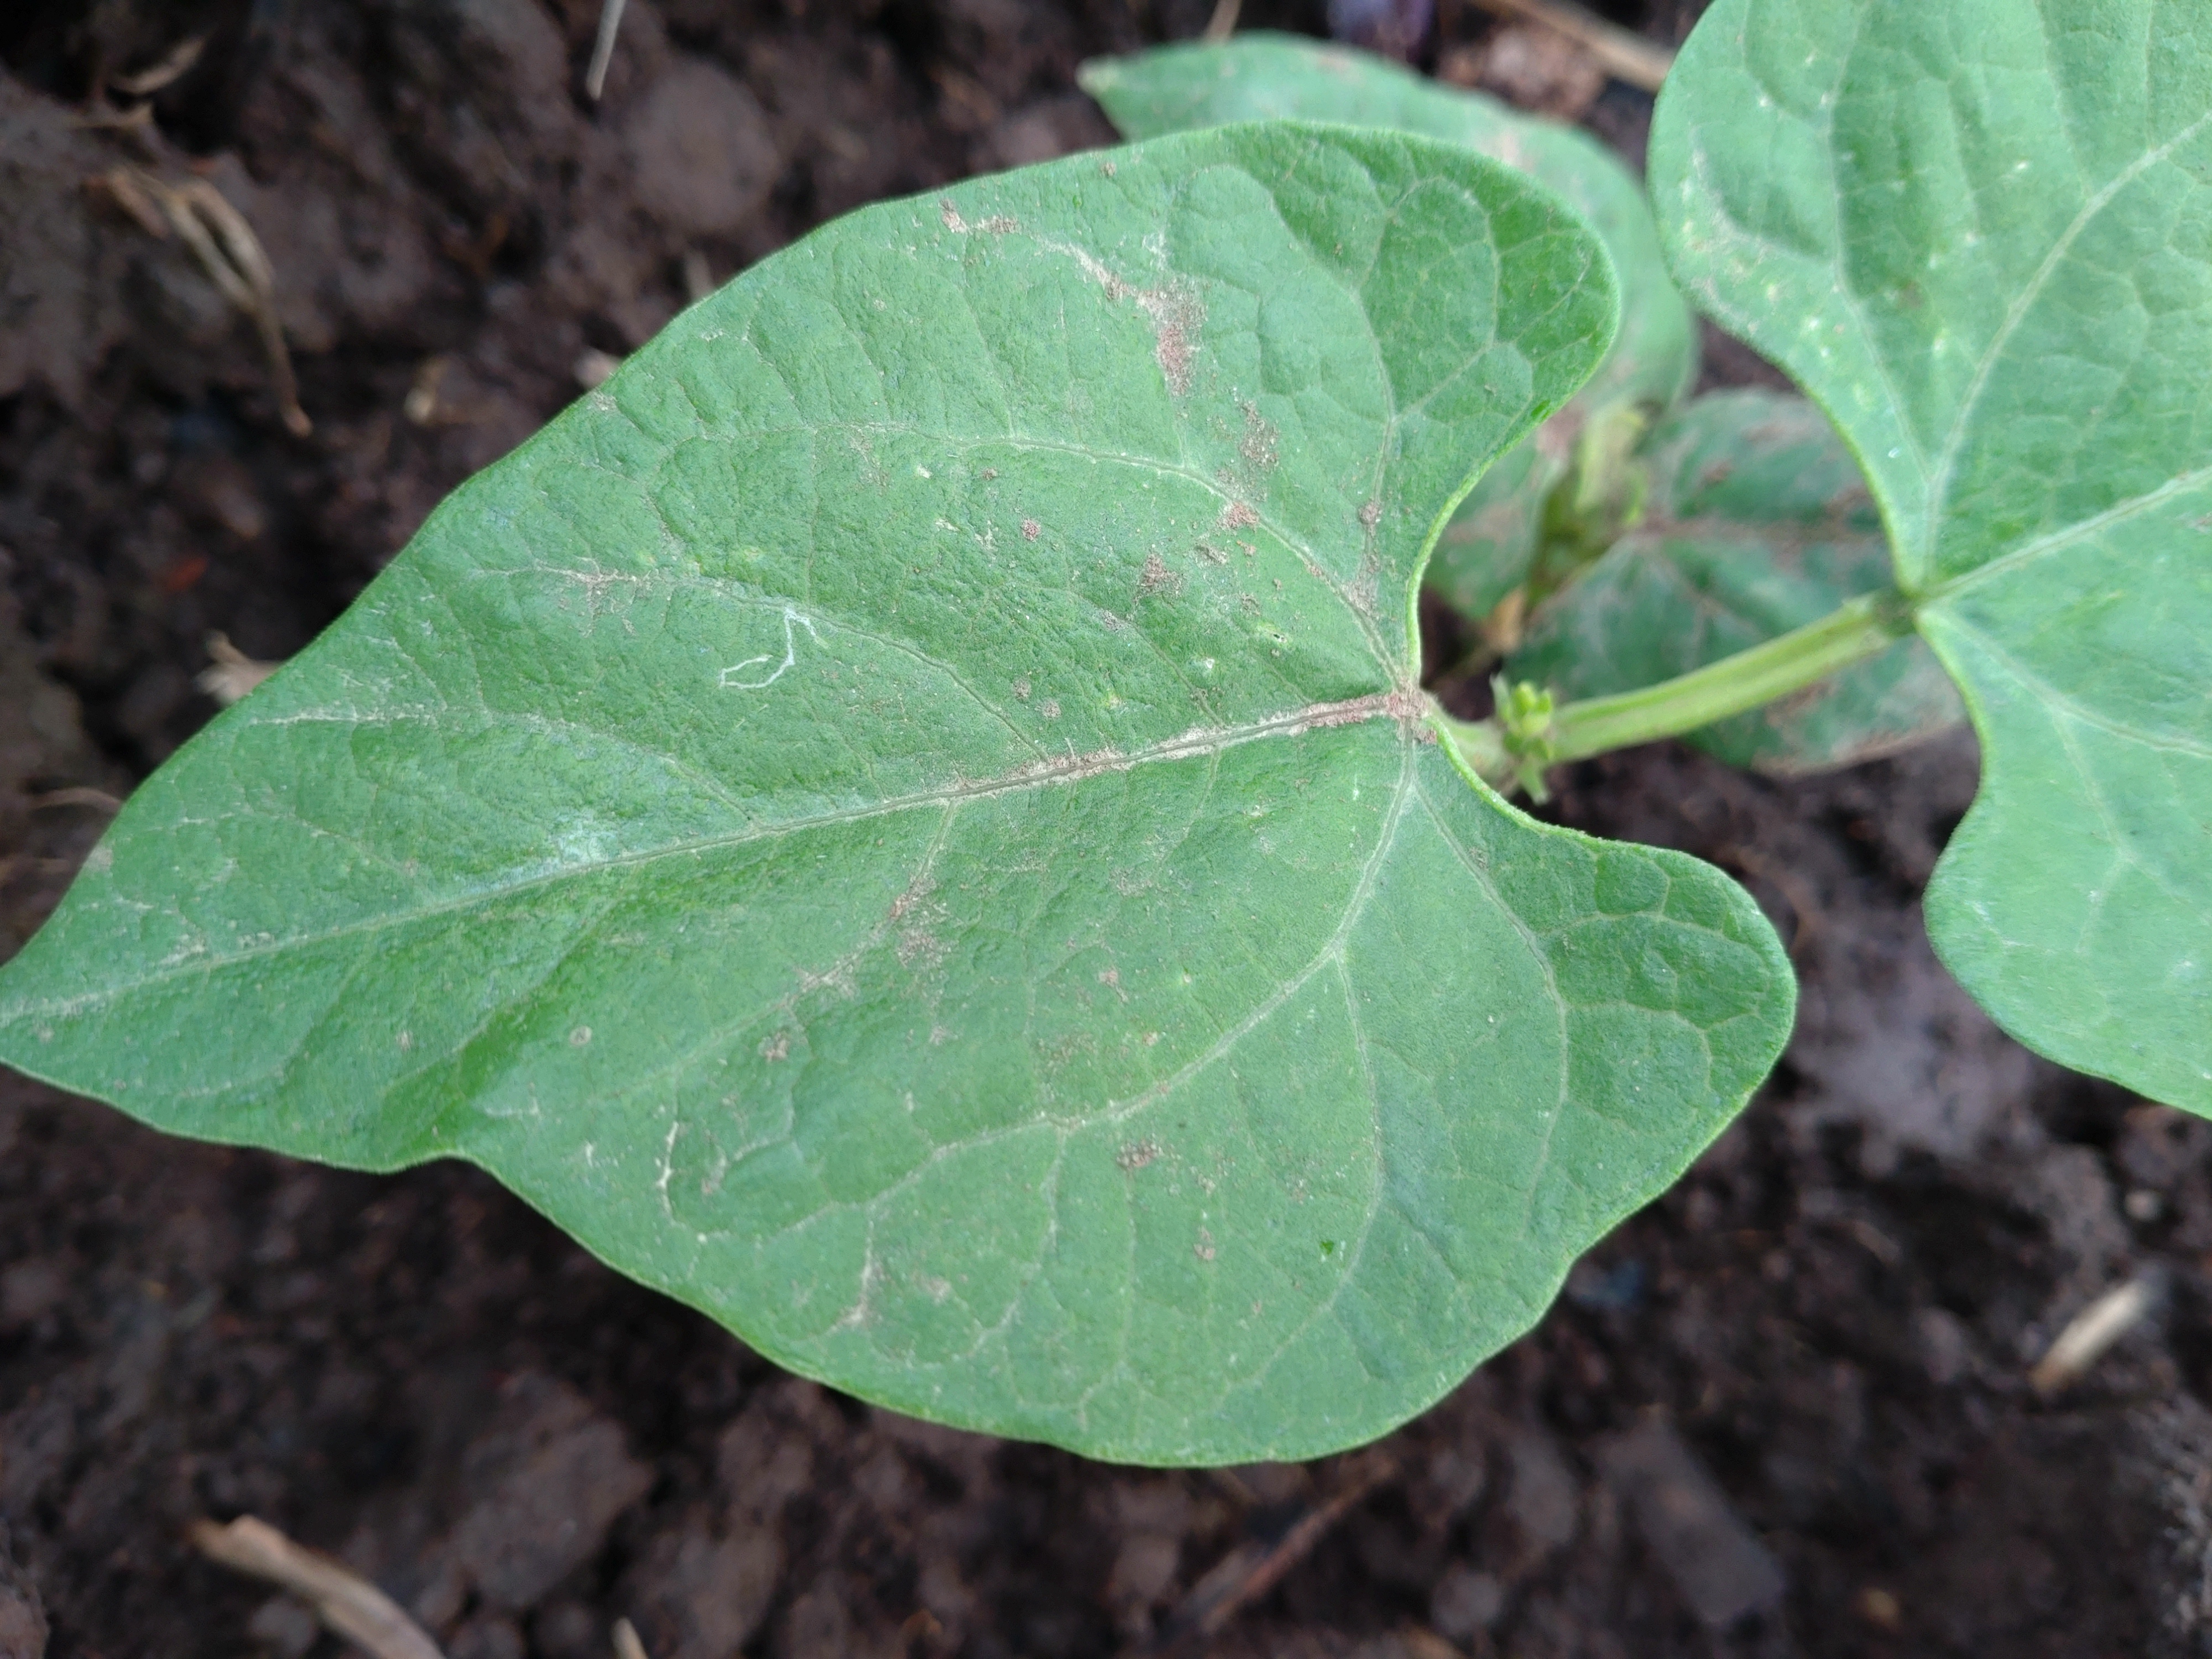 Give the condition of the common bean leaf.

healthy
